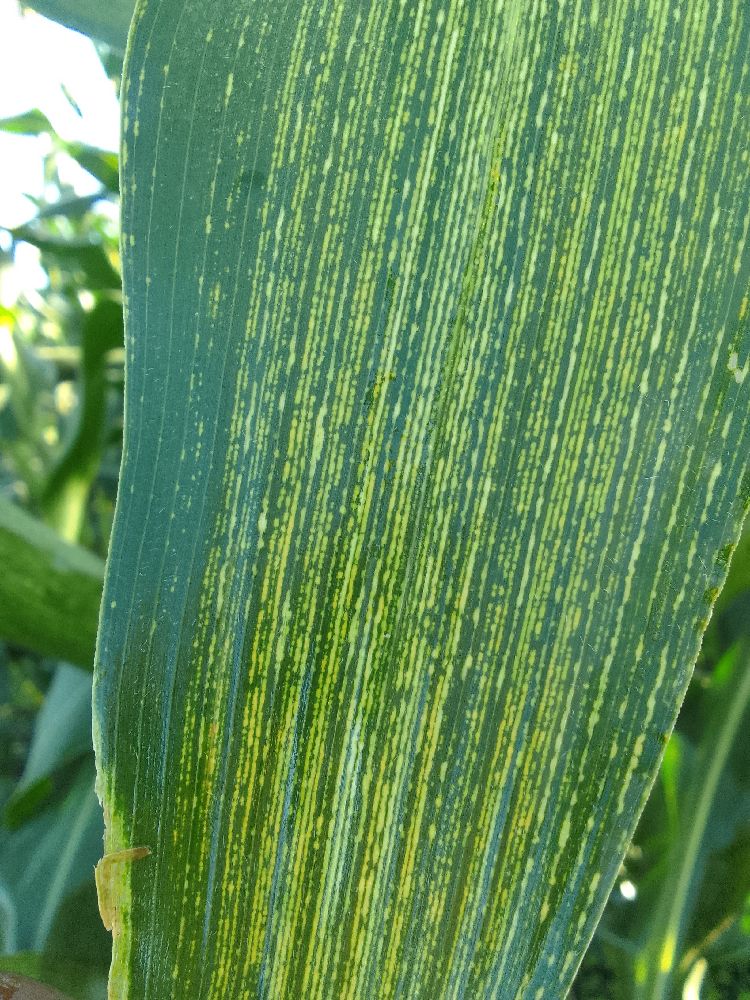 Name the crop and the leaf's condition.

maize, maize streak virus
